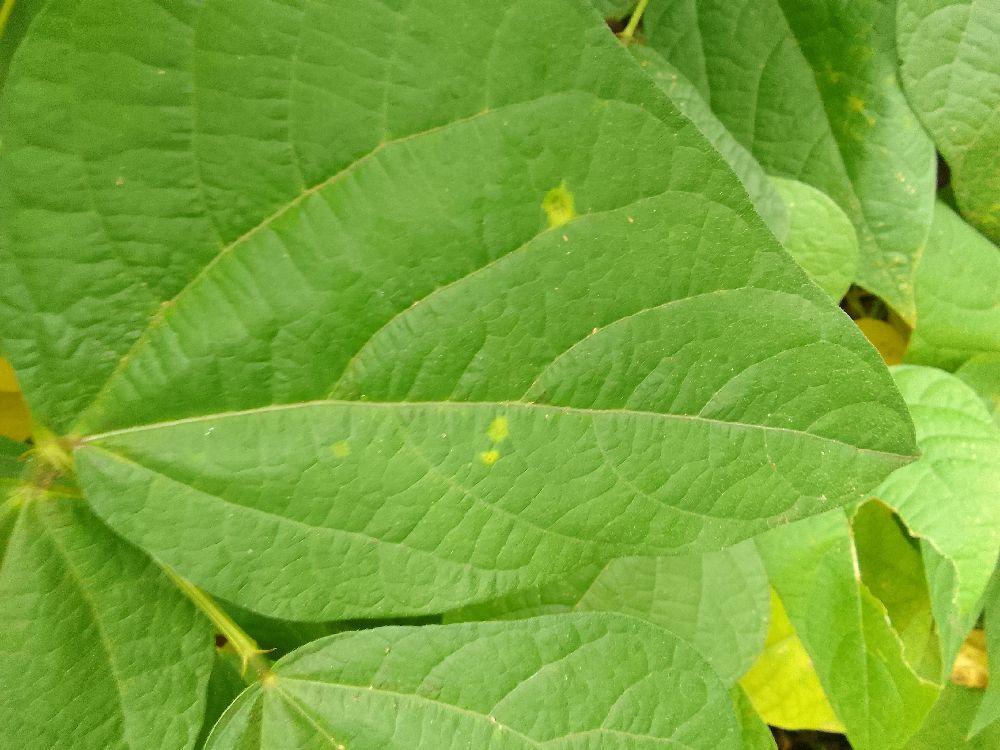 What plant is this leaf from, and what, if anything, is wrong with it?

common bean, healthy
